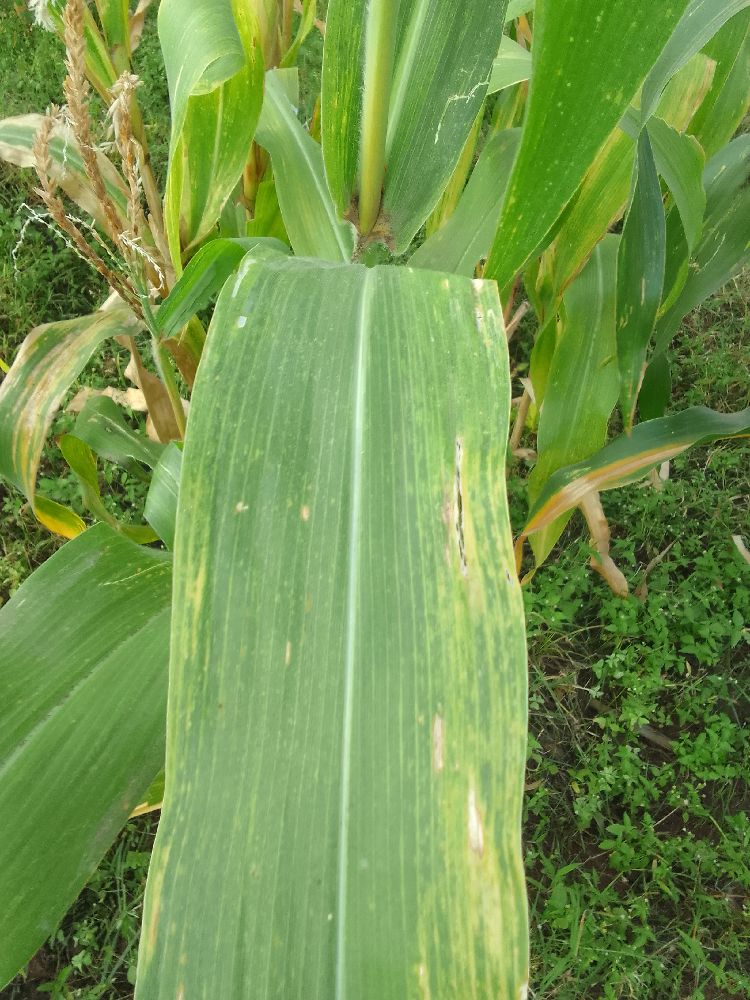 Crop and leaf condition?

maize, maize lethal necrosis
